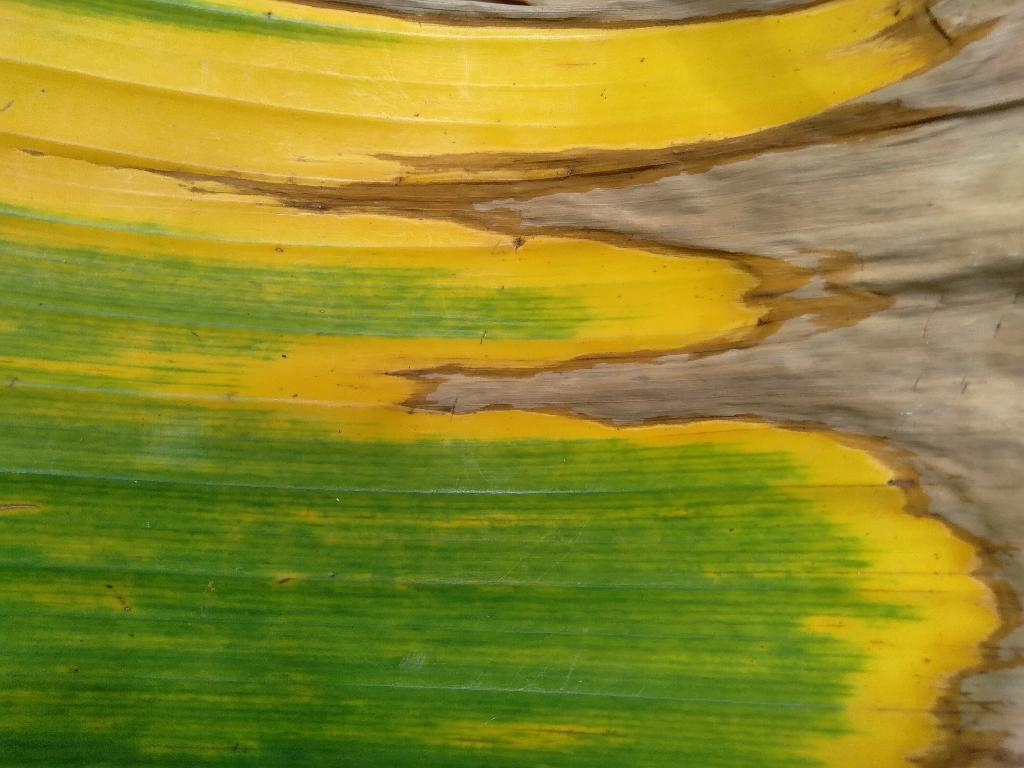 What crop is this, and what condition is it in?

banana, fusarium wilt race 1
